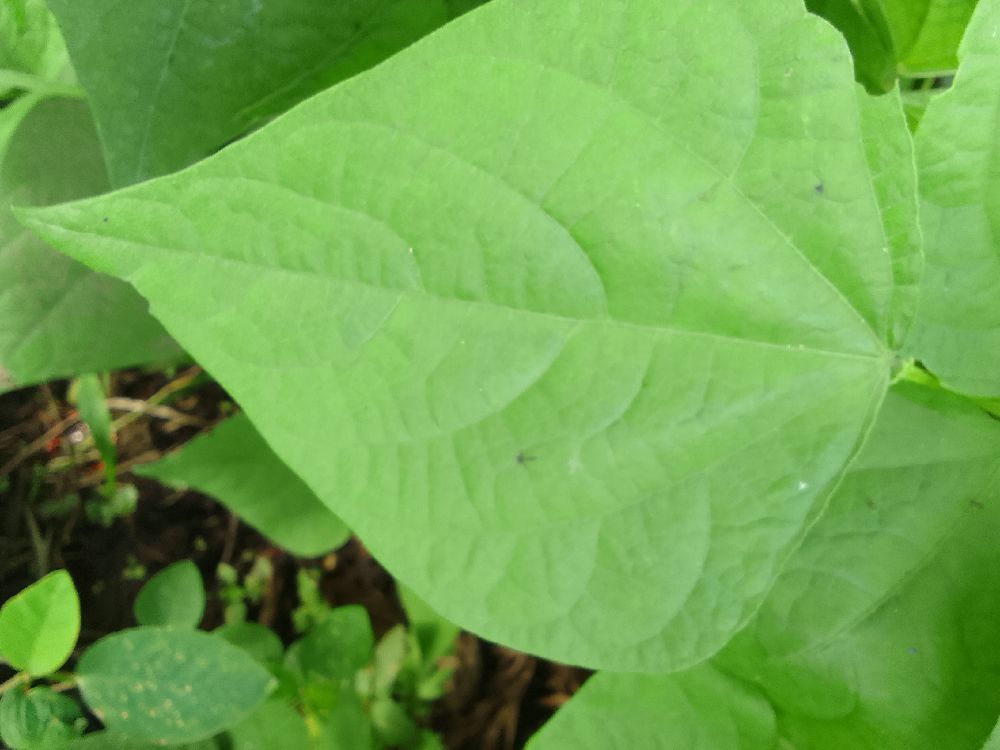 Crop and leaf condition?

common bean, healthy
